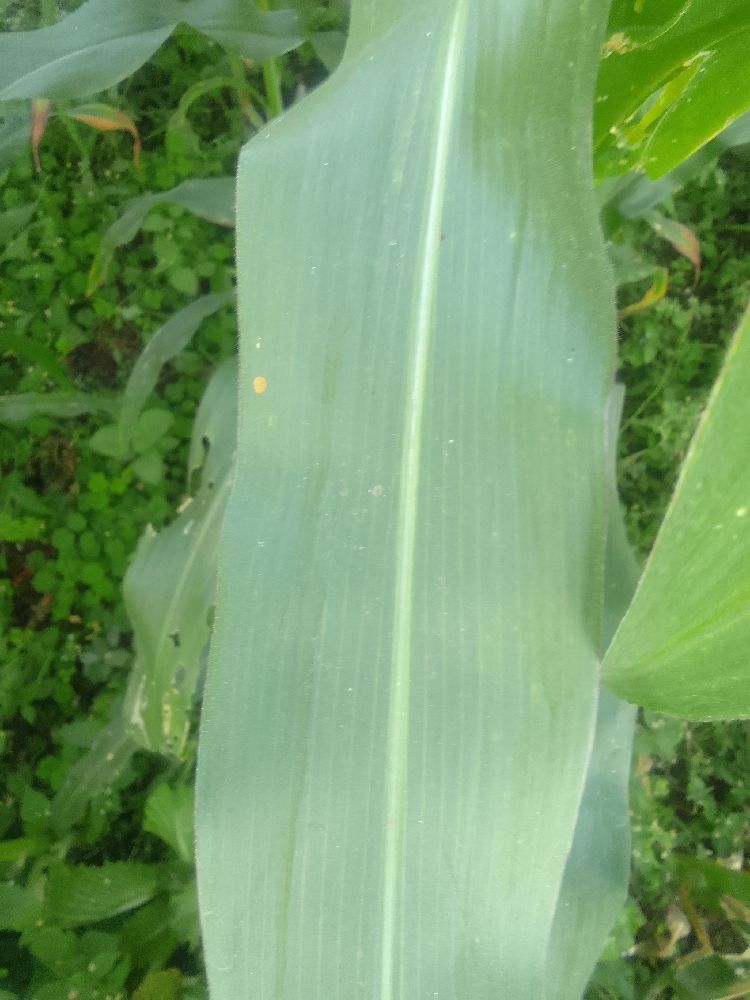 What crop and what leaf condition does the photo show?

maize, healthy
